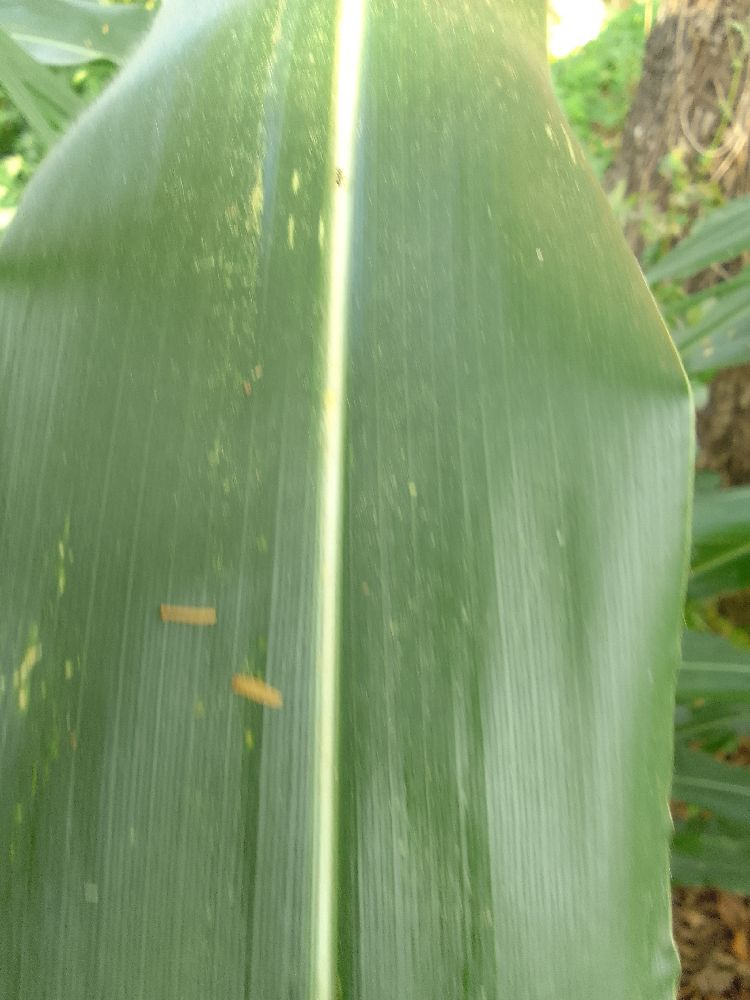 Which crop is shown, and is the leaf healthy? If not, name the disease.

maize, healthy
